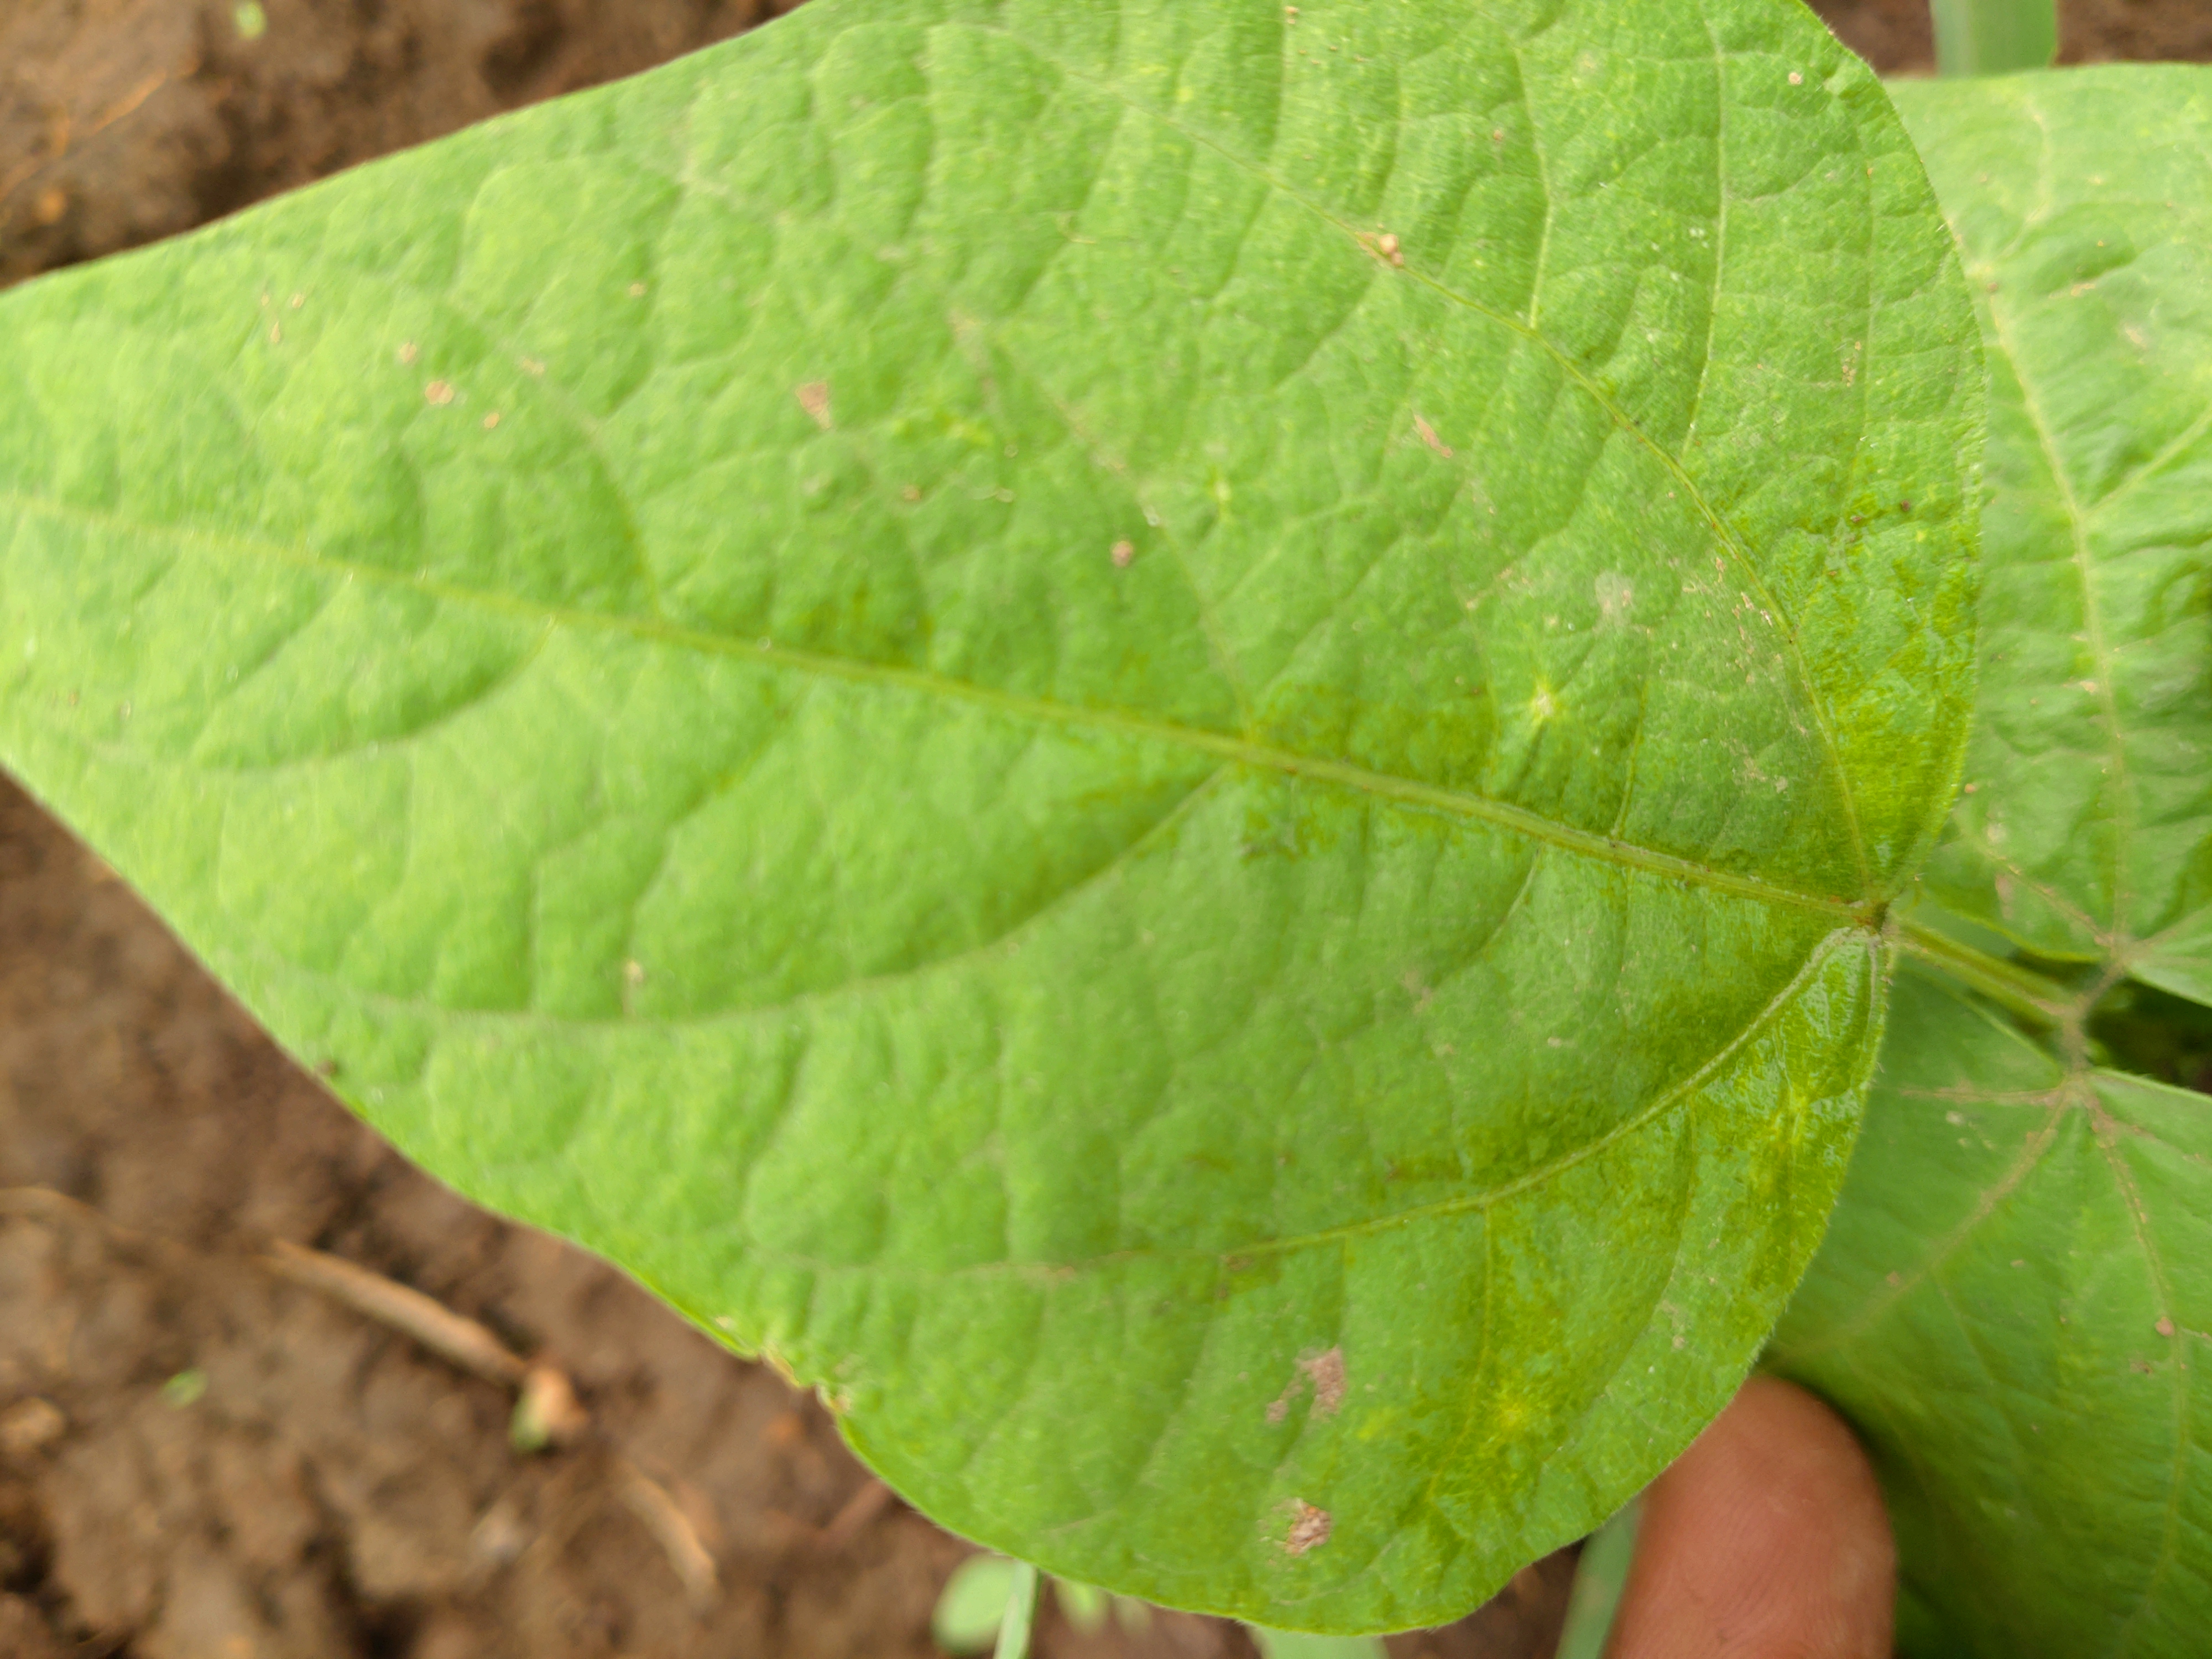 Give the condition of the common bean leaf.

healthy
